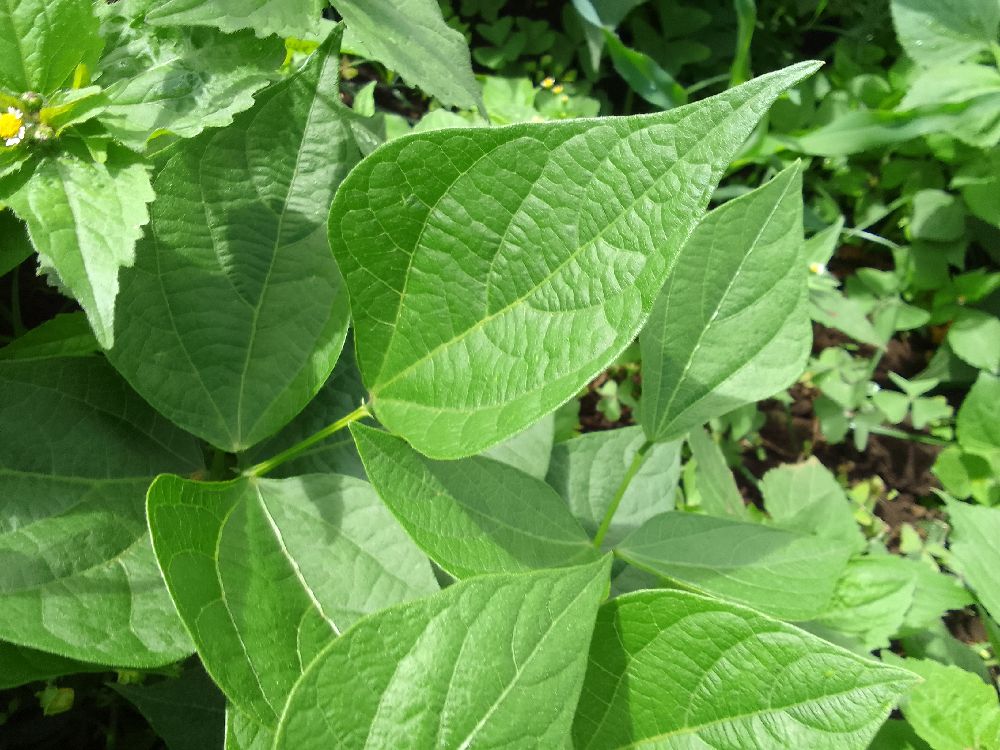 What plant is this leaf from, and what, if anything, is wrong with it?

common bean, healthy
